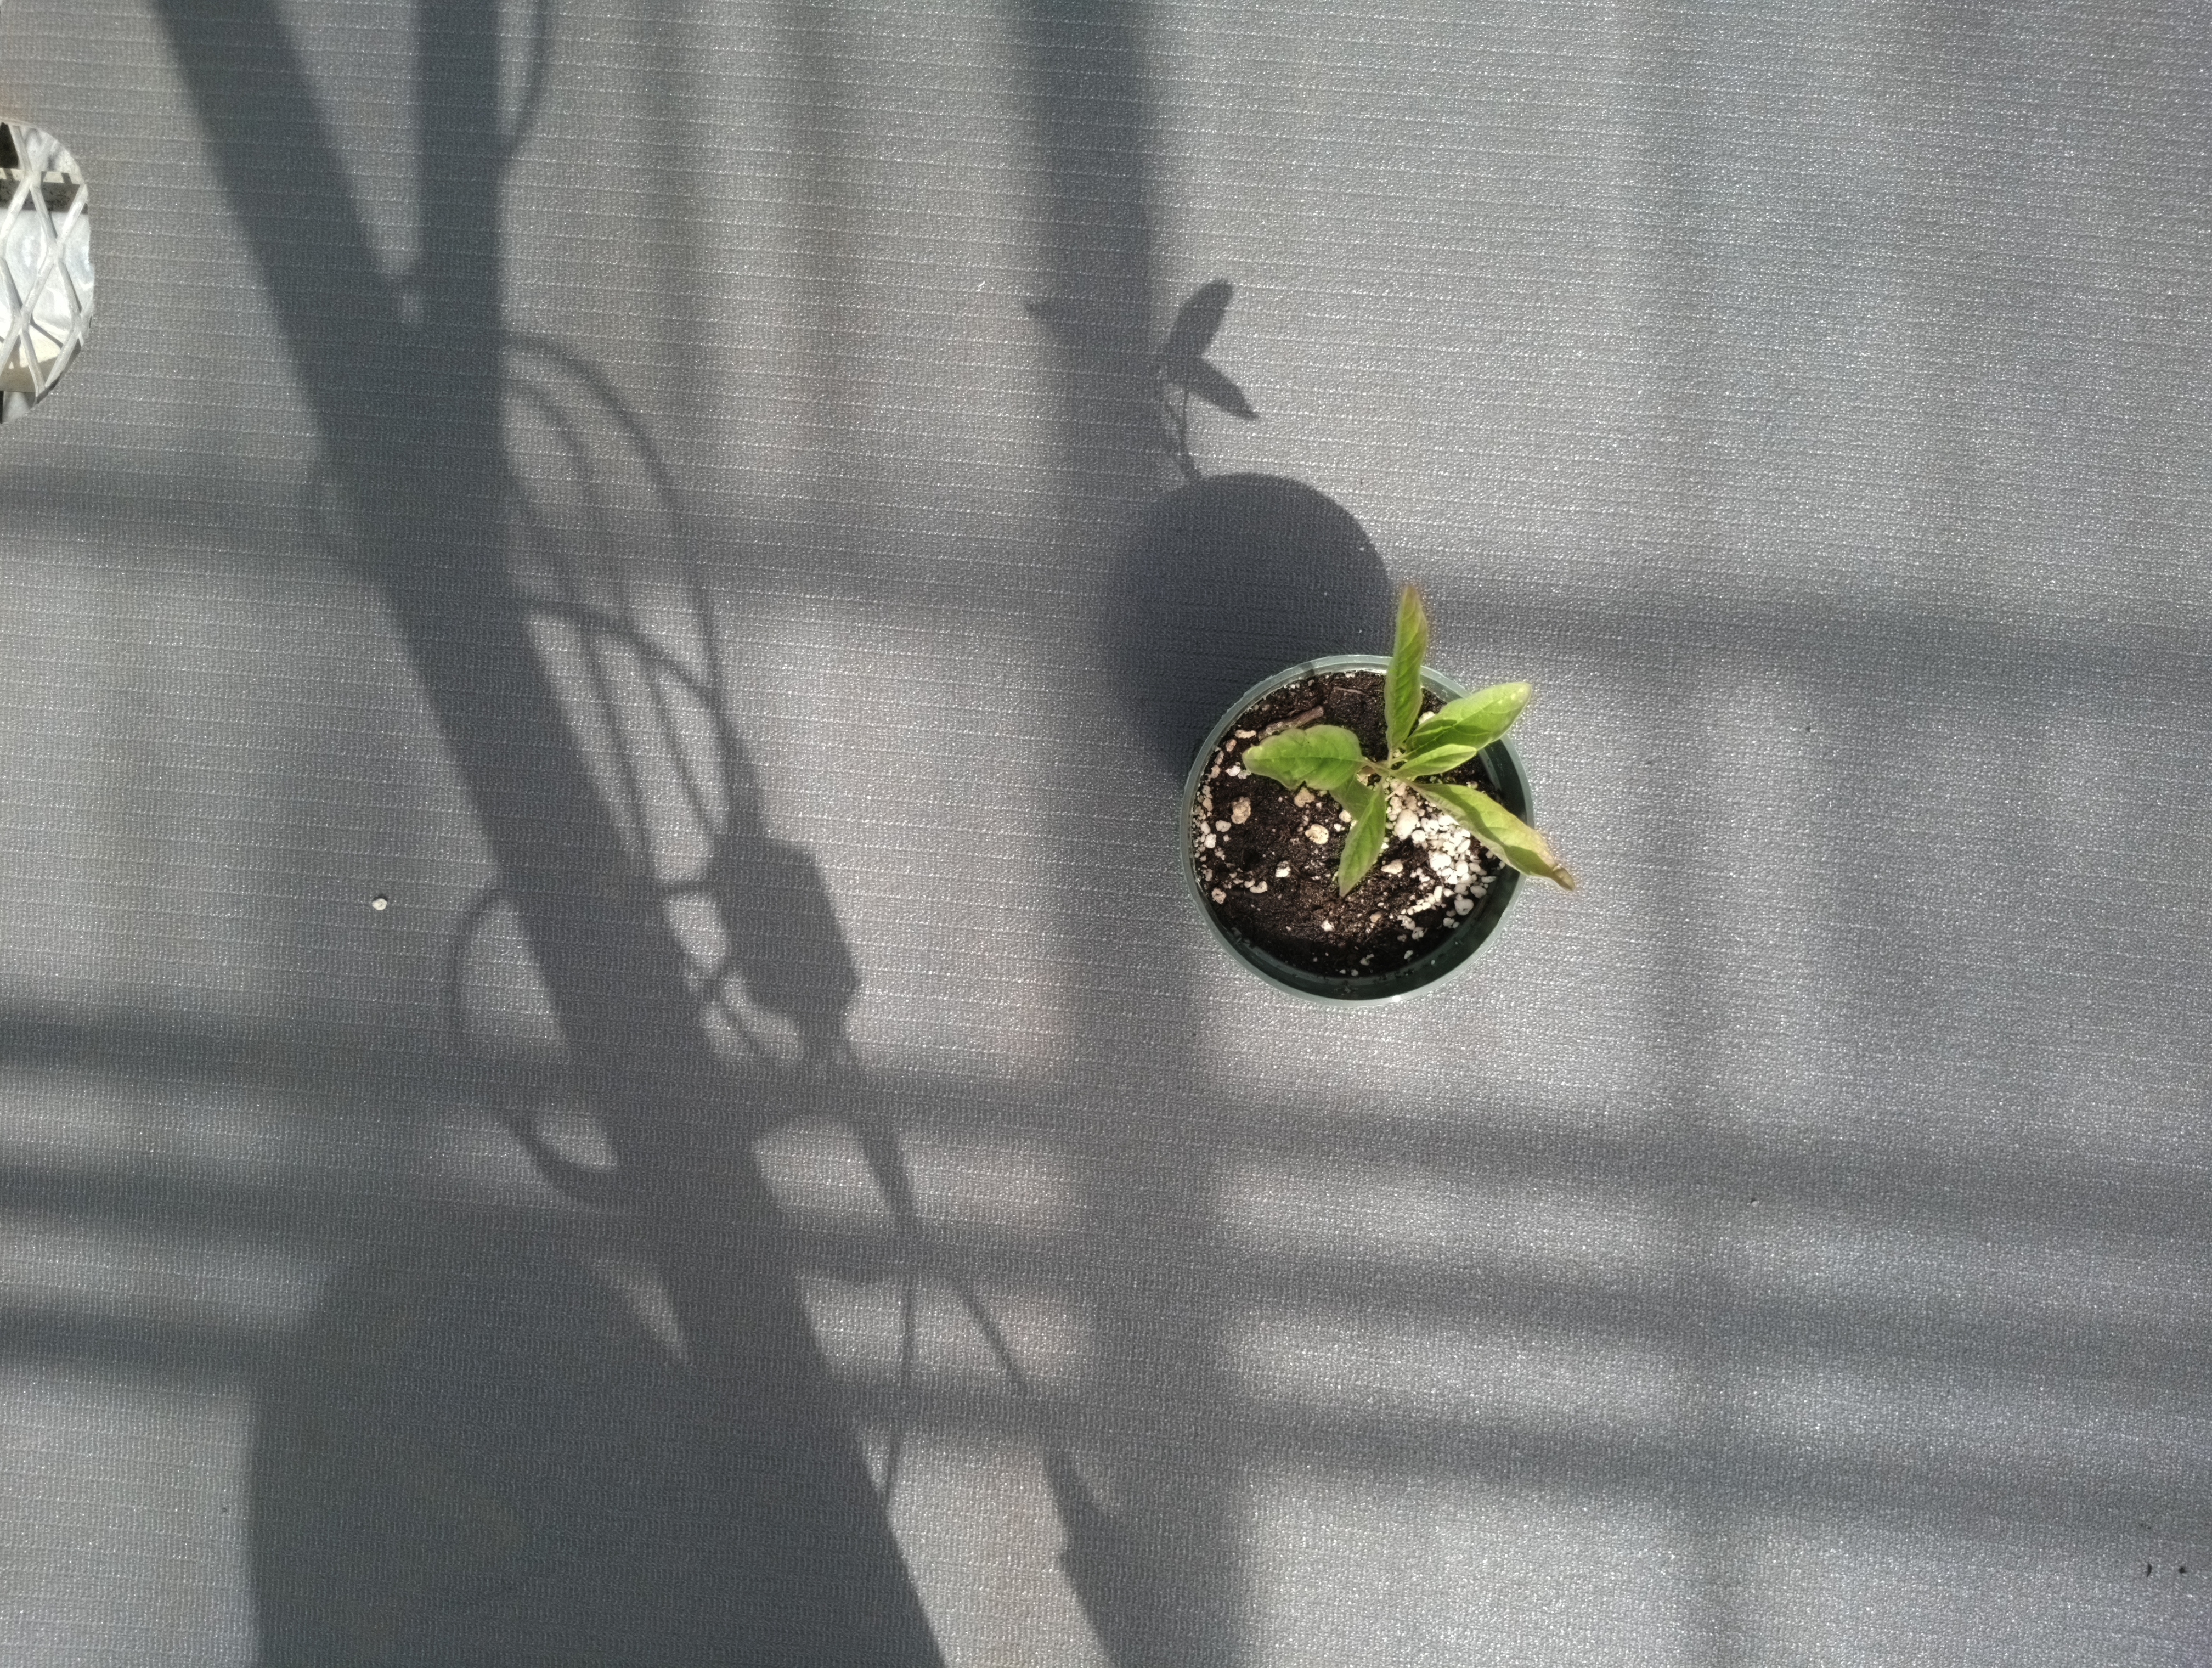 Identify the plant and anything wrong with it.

waterhemp, healthy untreated
